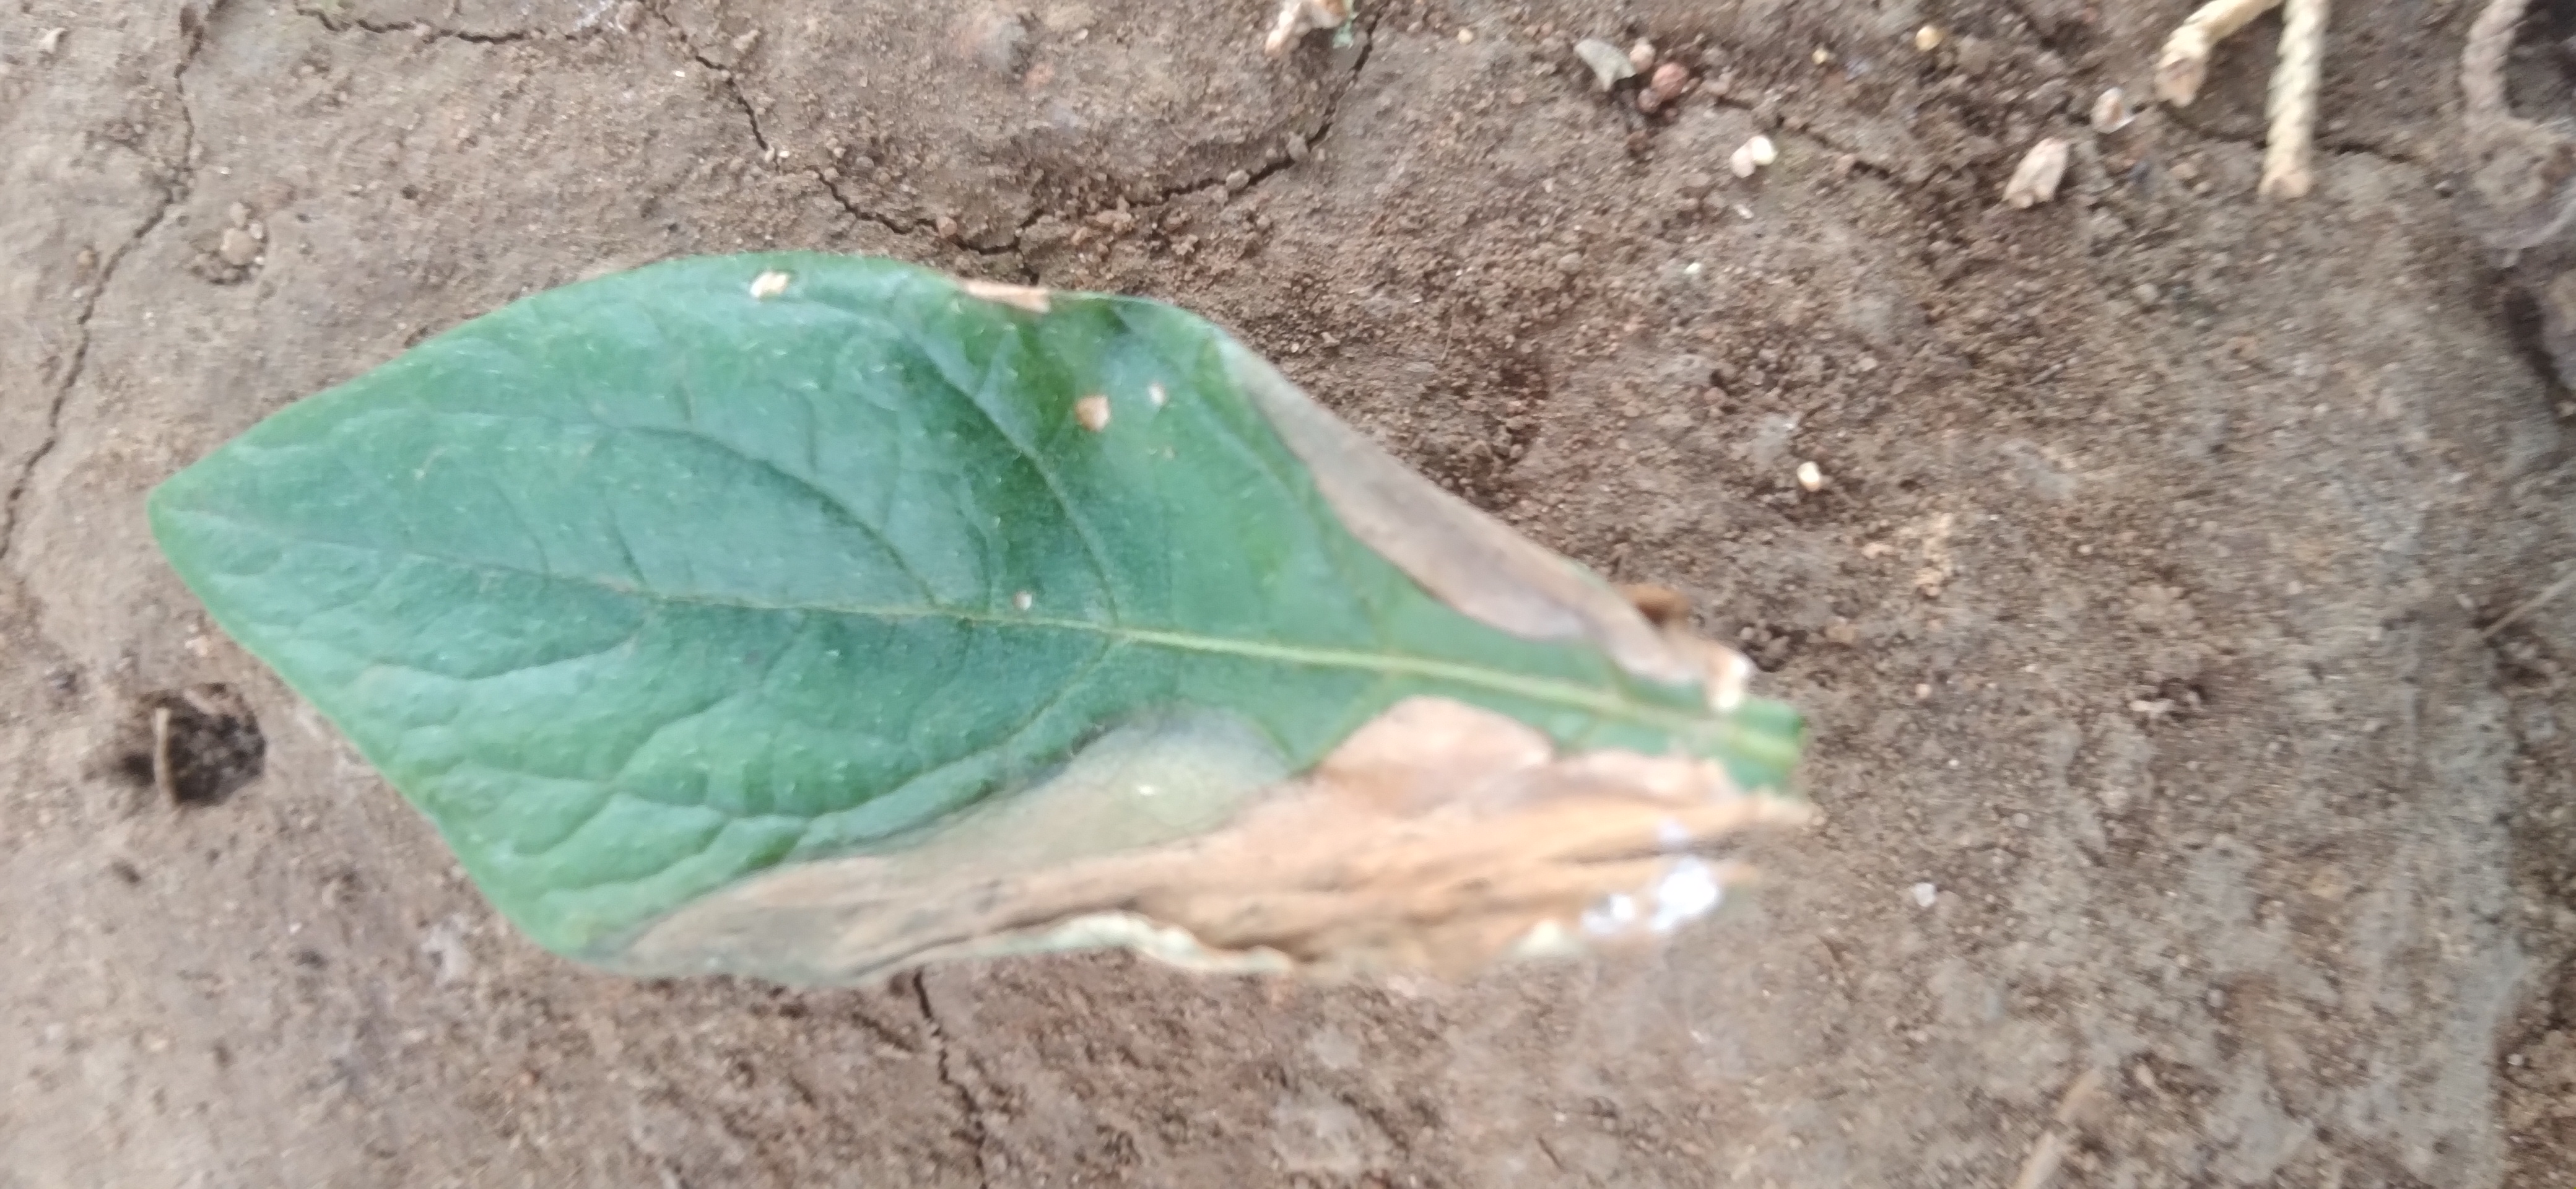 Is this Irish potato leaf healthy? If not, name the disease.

early blight
